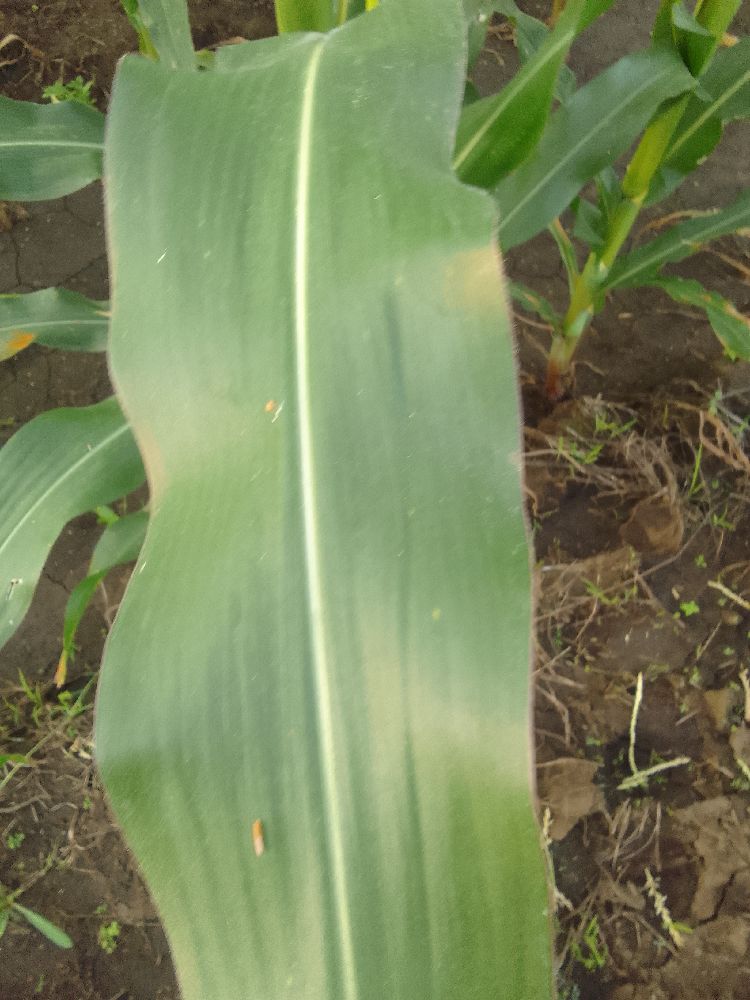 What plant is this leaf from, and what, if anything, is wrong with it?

maize, healthy
